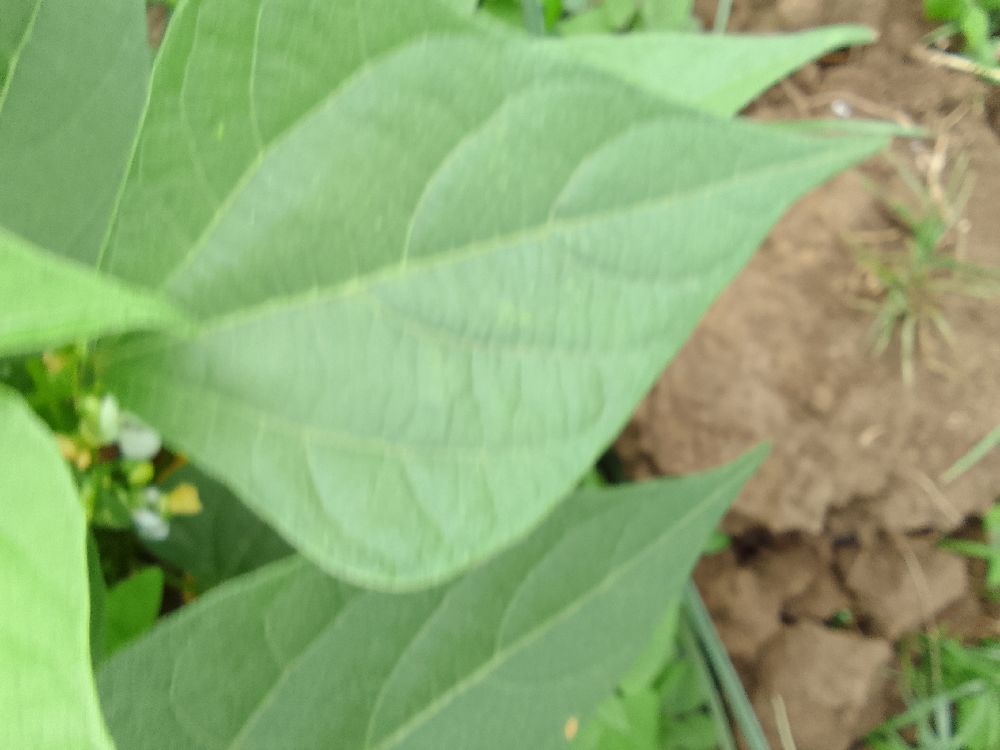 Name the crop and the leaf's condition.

common bean, healthy
